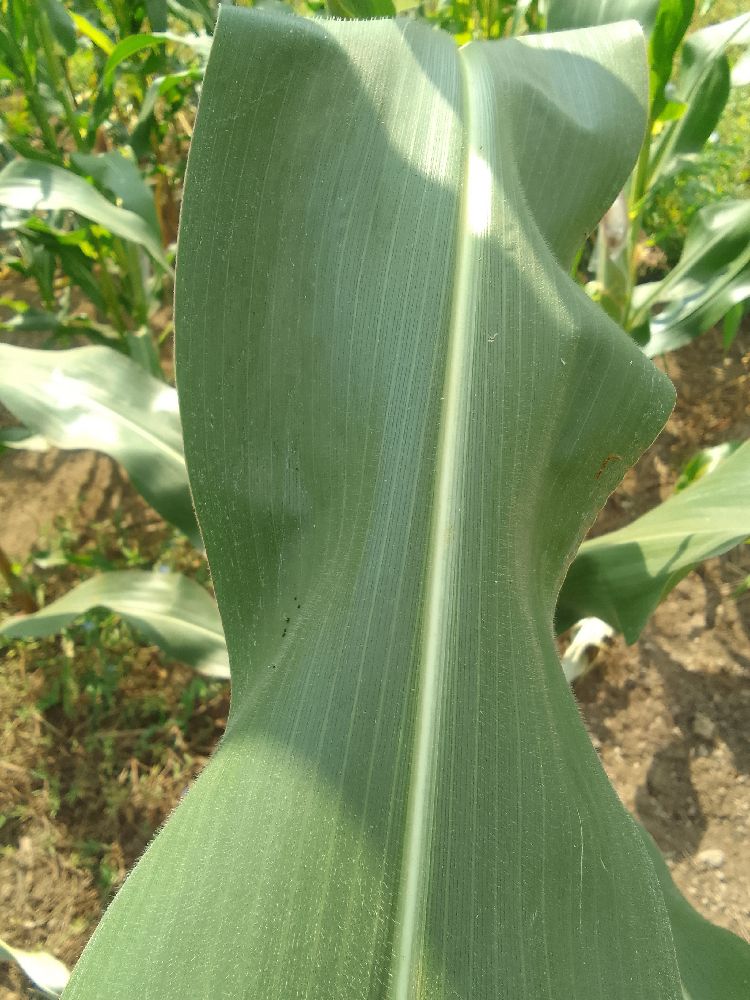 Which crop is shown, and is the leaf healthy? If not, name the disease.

maize, healthy
